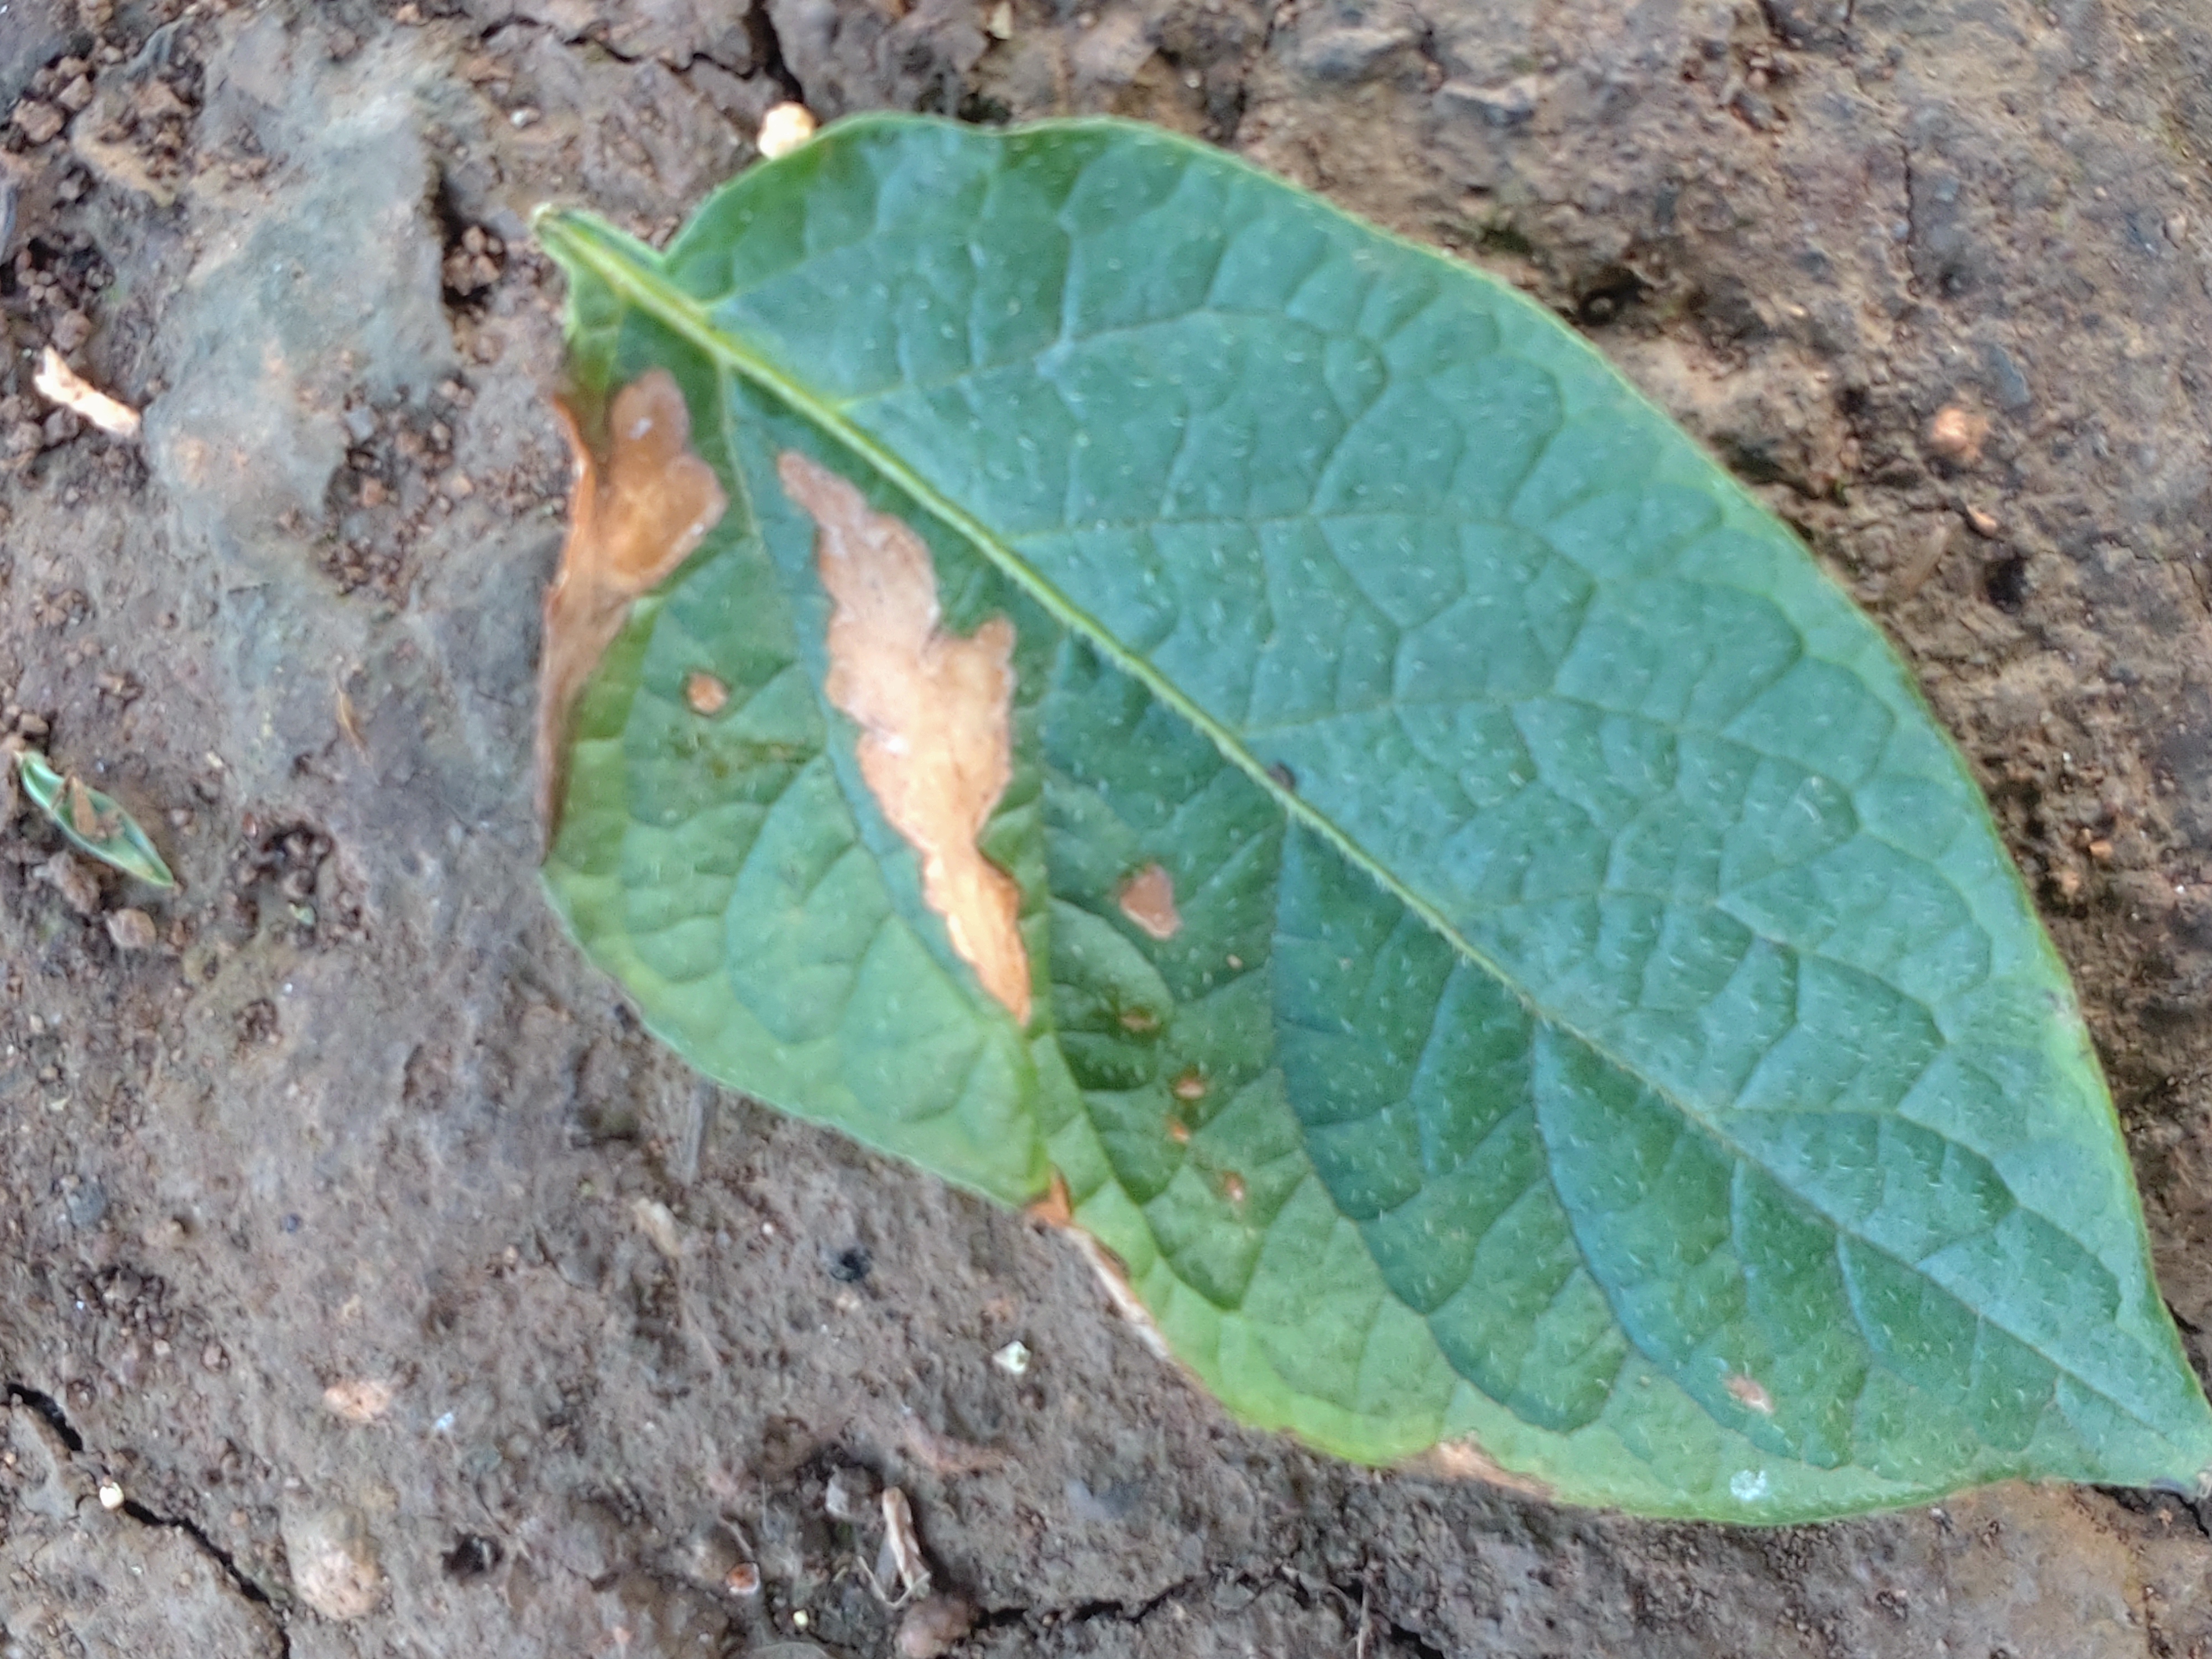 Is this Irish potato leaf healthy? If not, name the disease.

early blight
